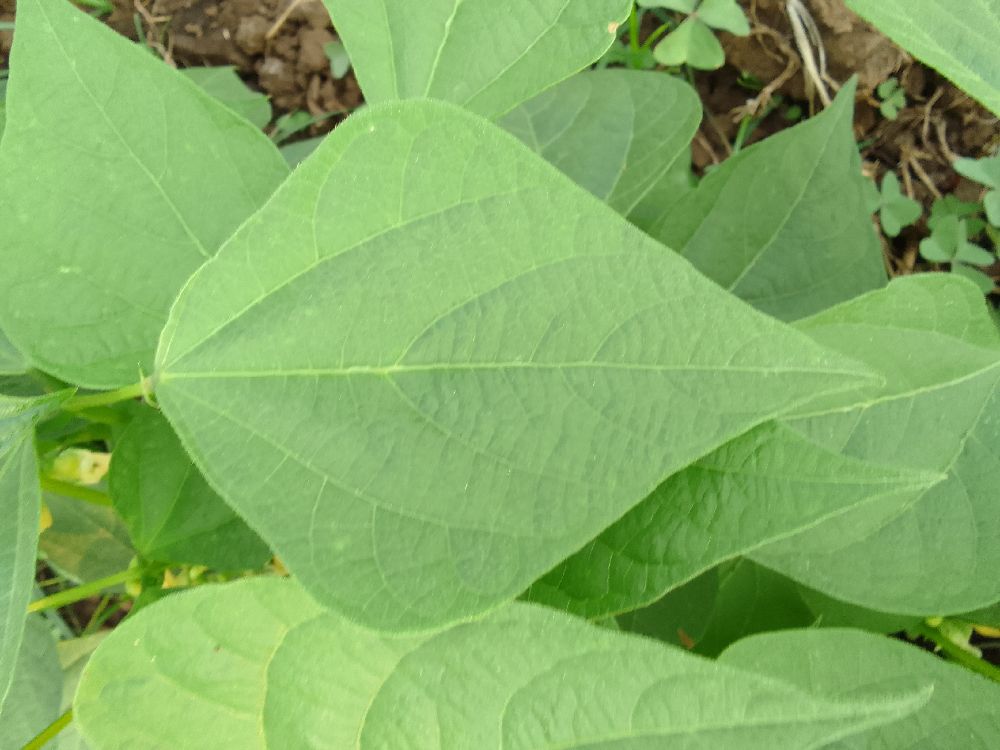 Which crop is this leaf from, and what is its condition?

common bean, healthy
